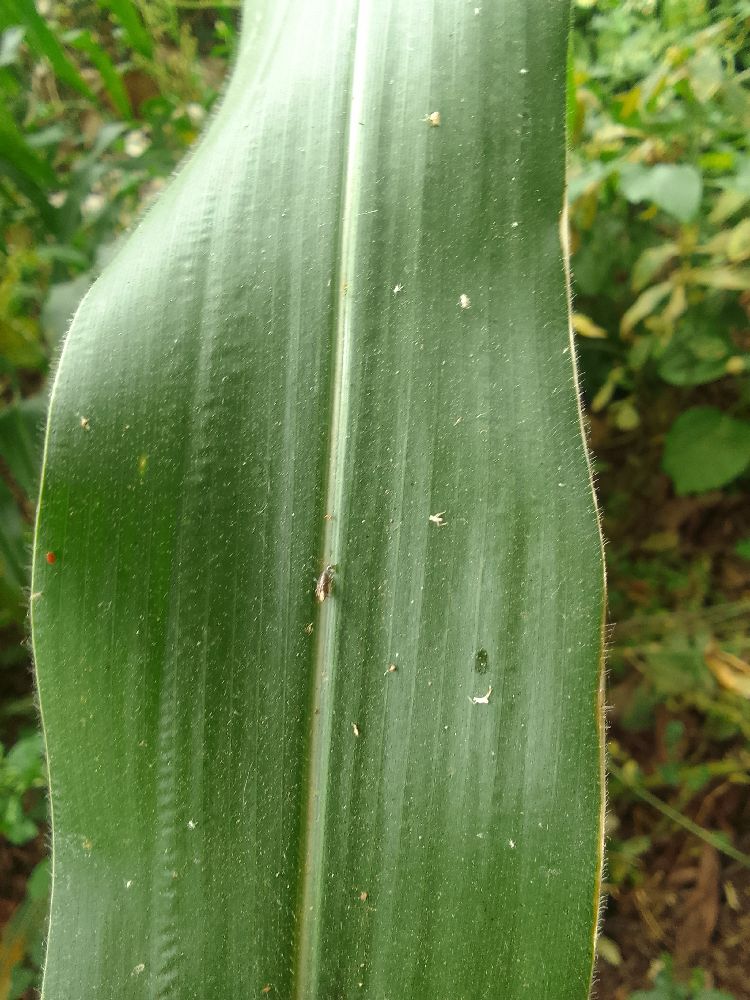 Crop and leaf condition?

maize, healthy
